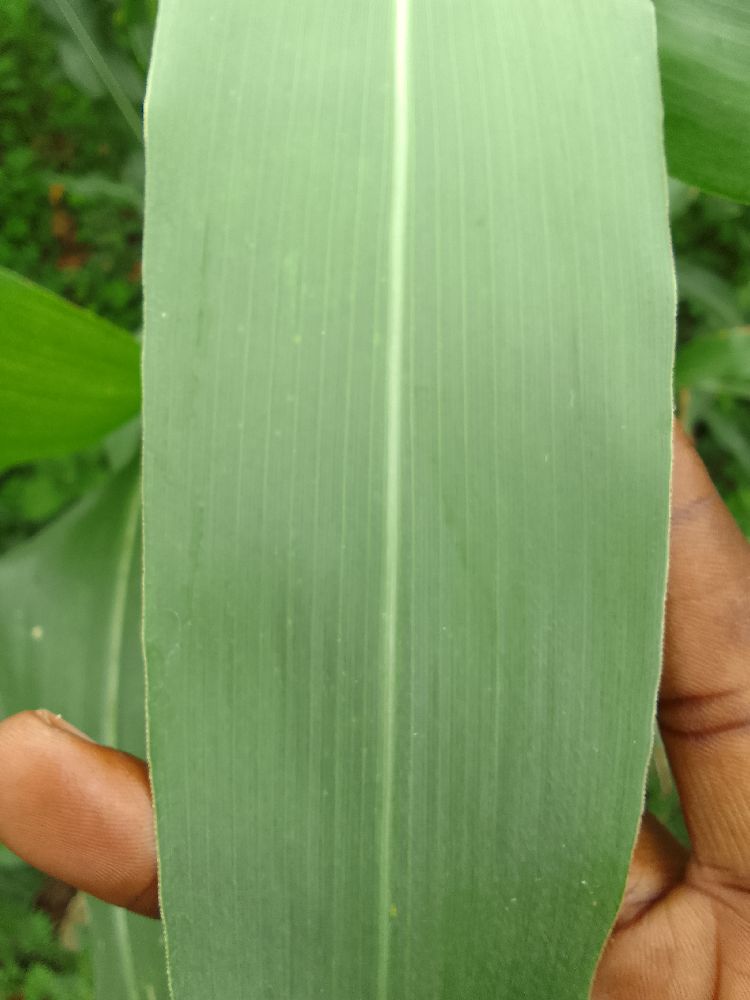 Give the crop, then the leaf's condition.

maize, healthy
